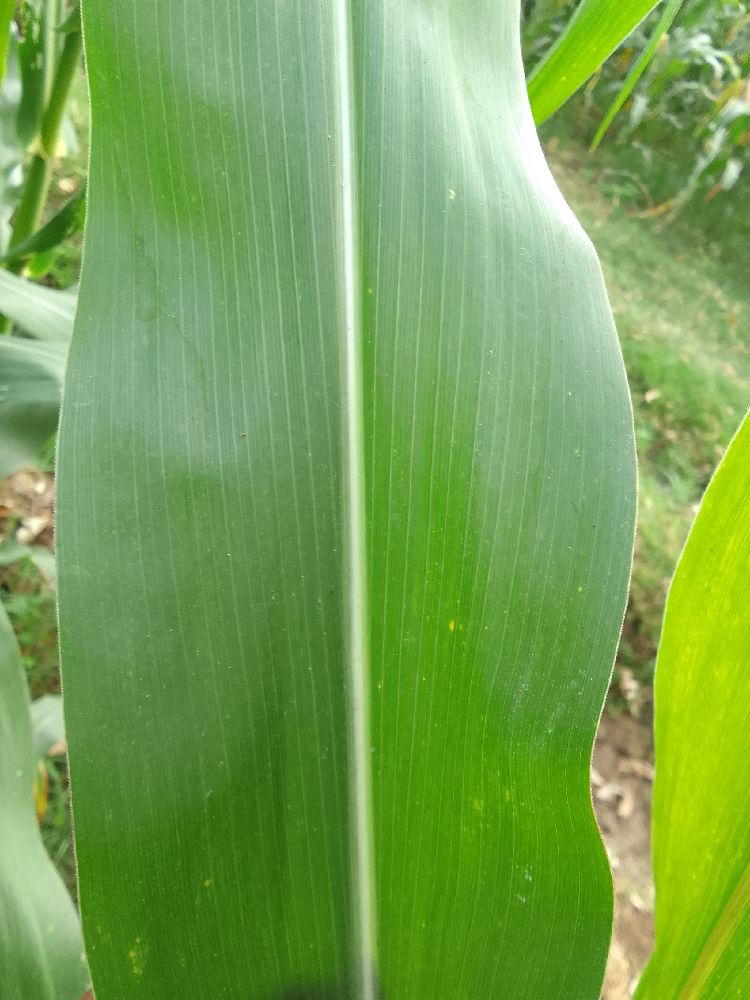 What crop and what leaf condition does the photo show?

maize, healthy
